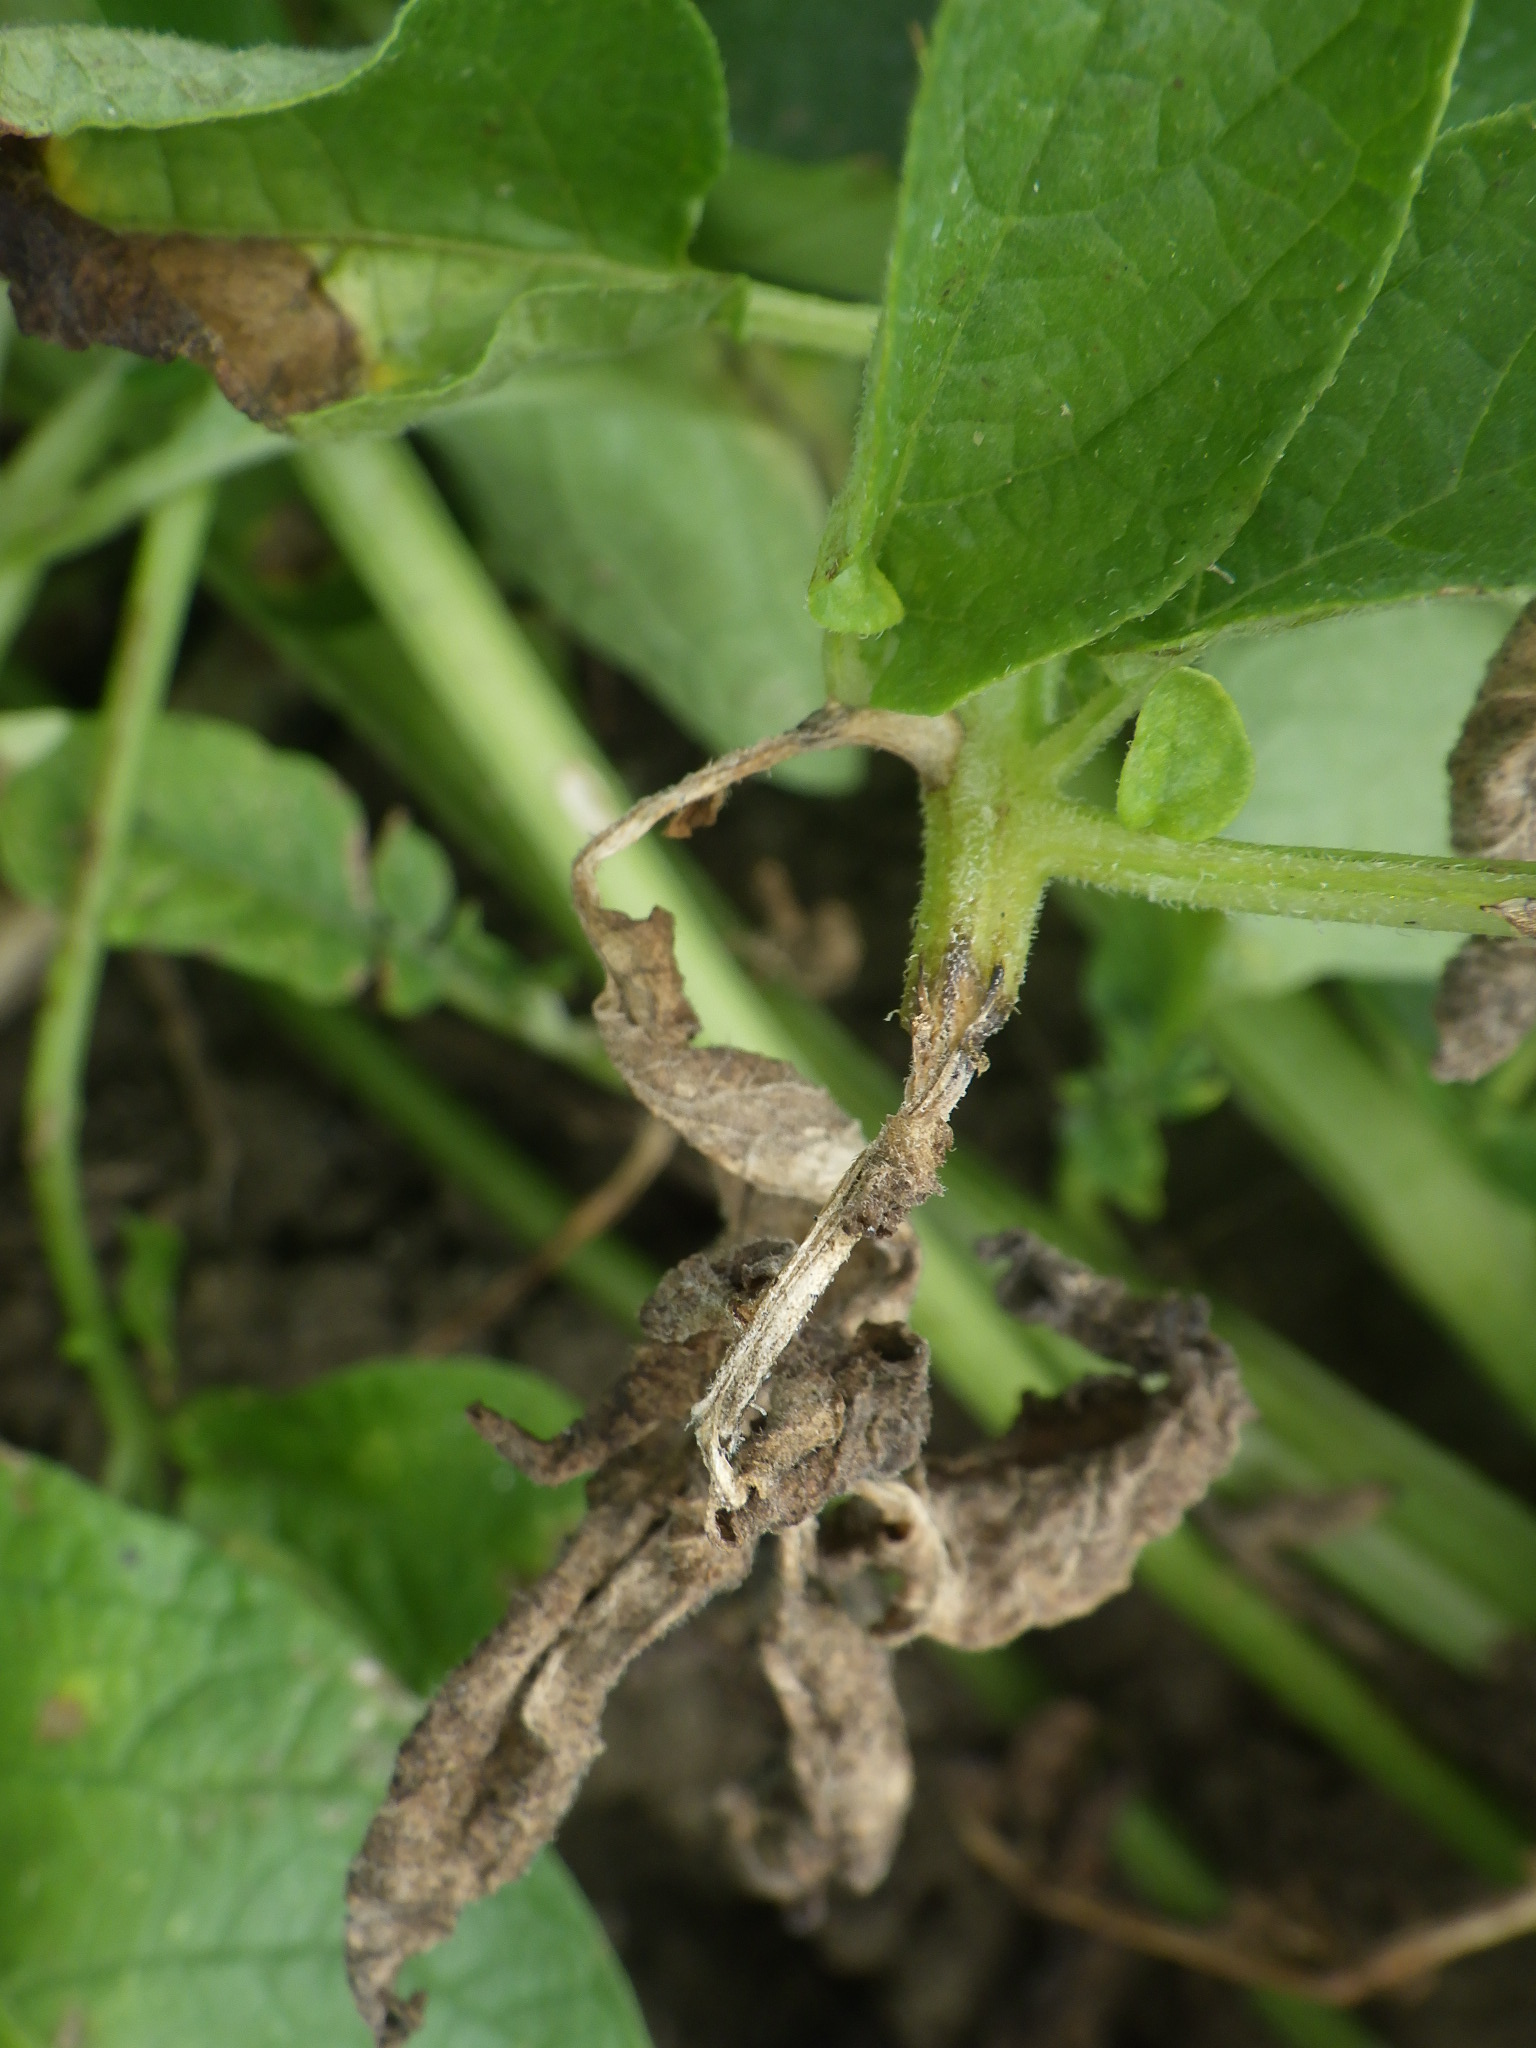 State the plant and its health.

potato, late blight
